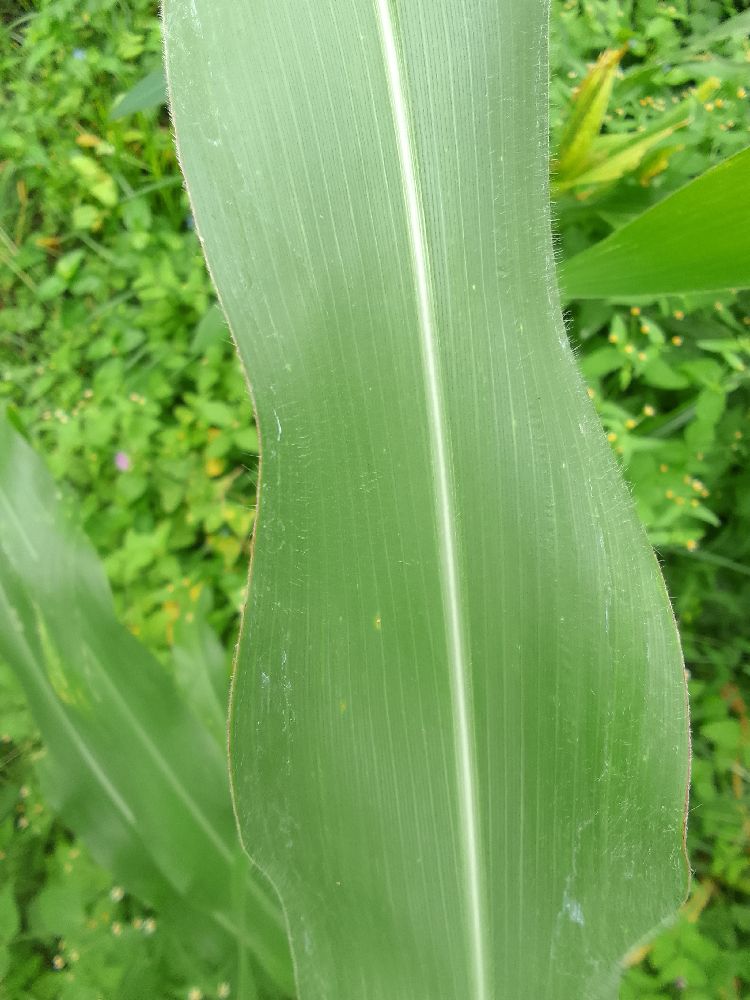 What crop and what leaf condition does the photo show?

maize, healthy
